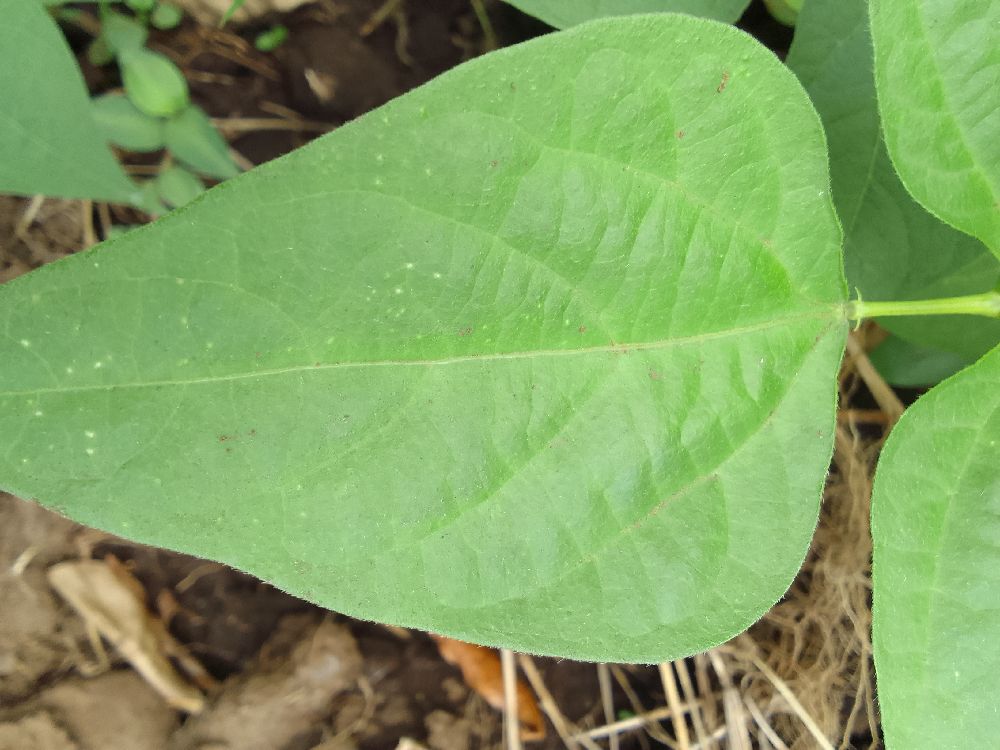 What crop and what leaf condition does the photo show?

common bean, healthy
